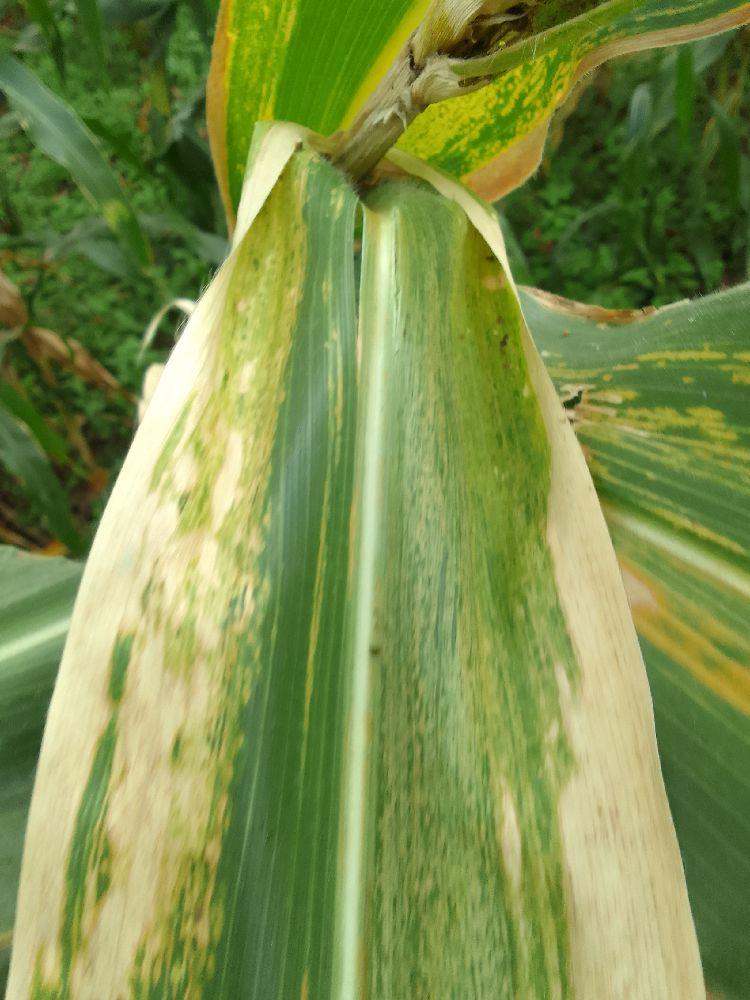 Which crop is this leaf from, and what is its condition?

maize, maize lethal necrosis
